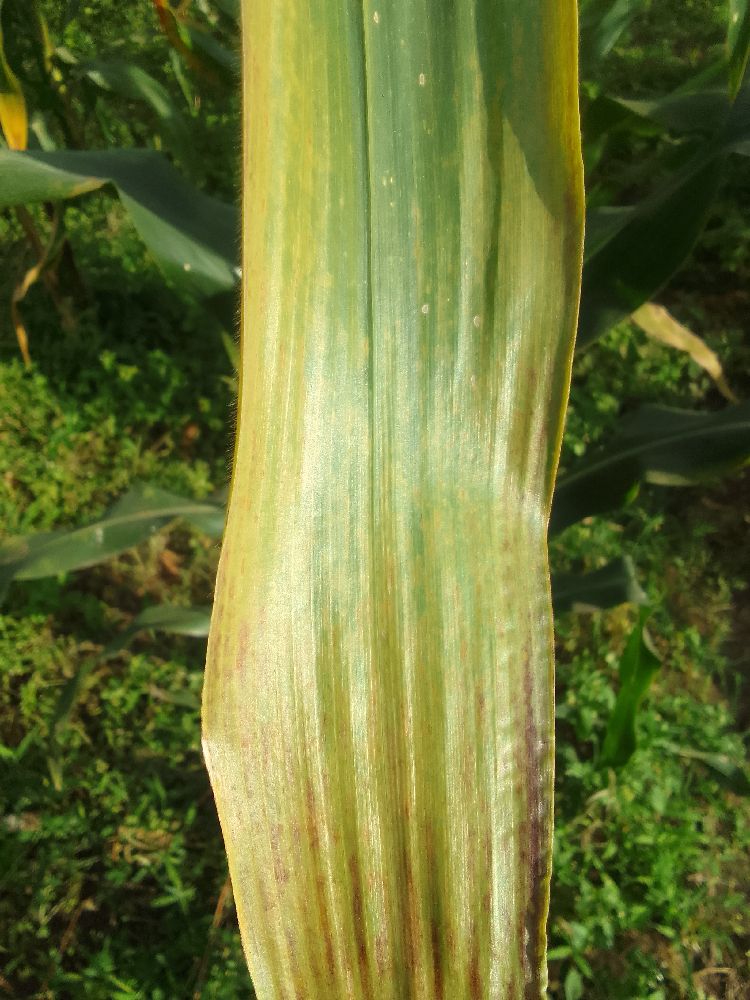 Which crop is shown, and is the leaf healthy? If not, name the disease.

maize, maize lethal necrosis
